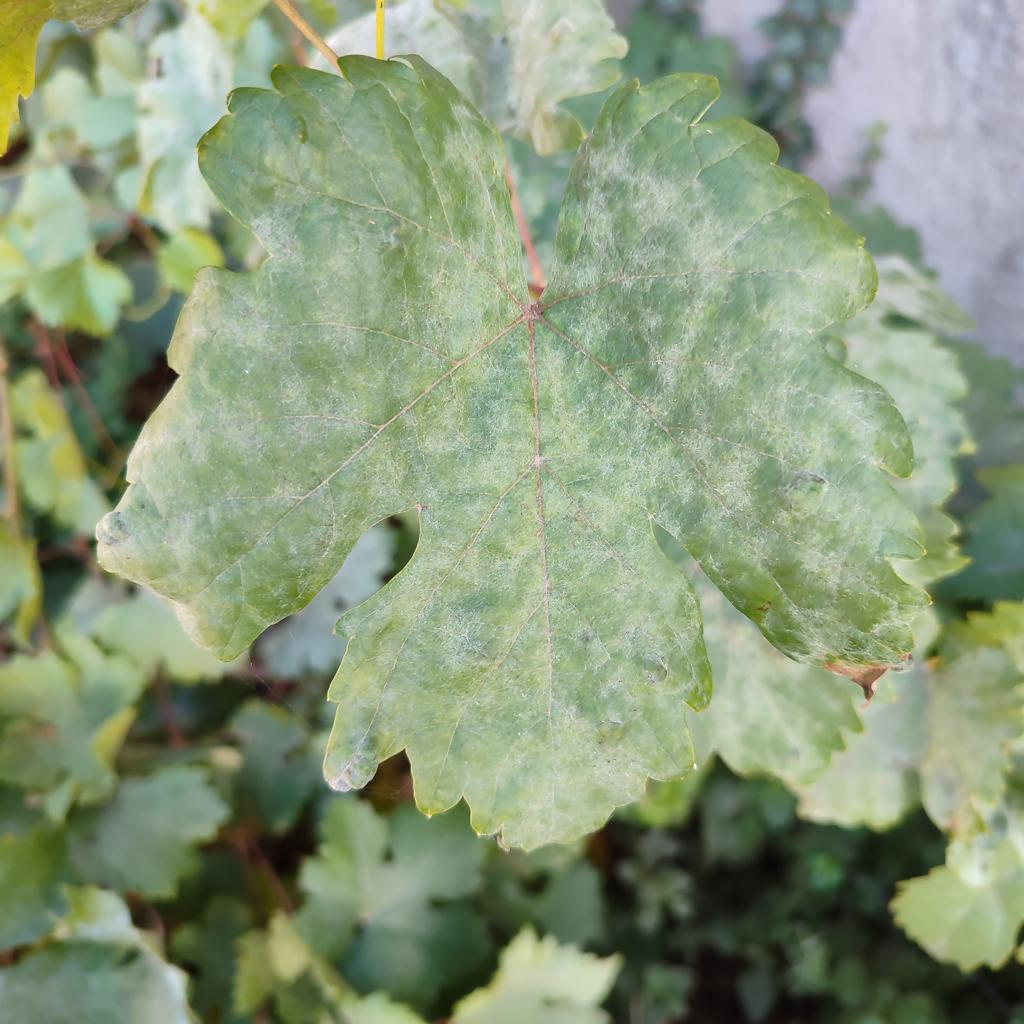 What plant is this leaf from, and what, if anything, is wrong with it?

grapevine, powdery mildew
